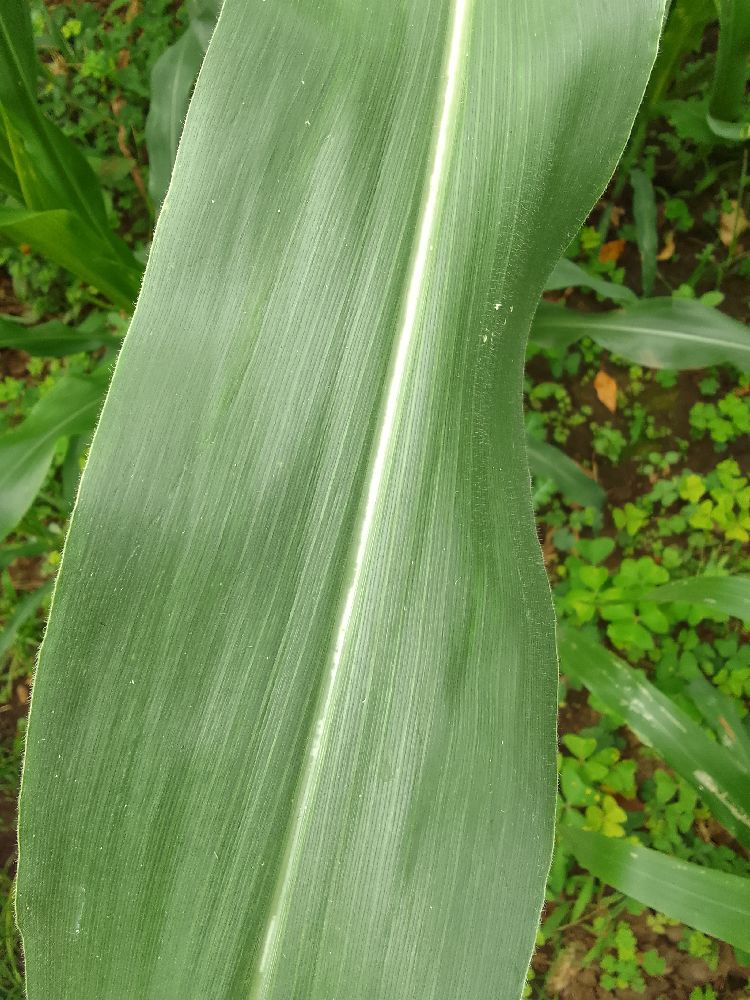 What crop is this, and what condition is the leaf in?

maize, healthy
